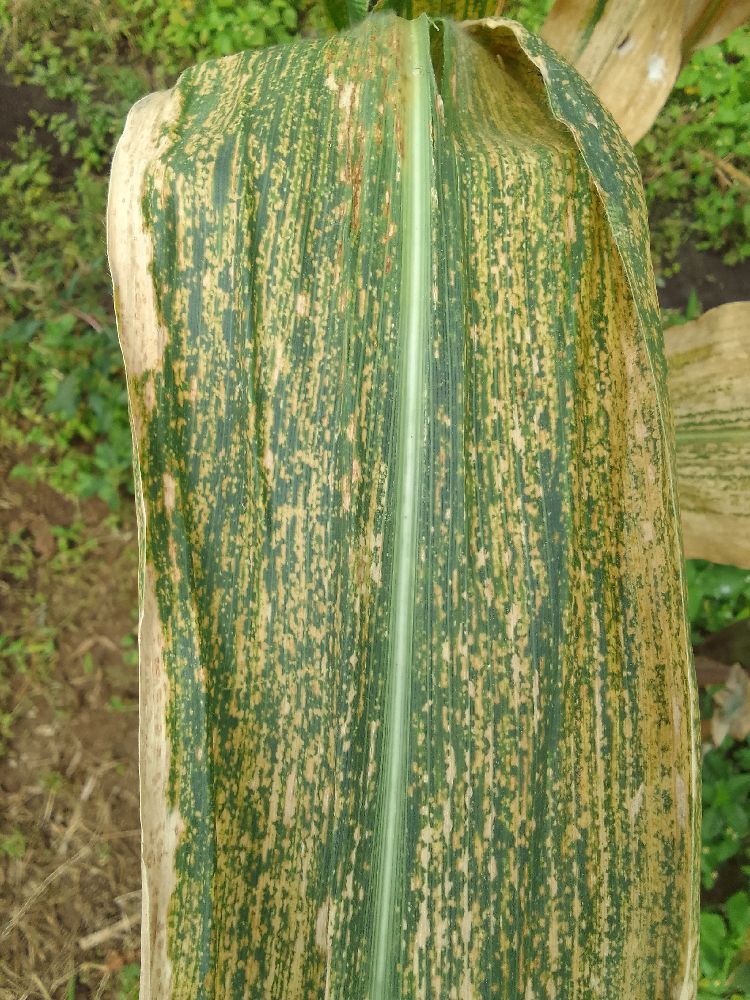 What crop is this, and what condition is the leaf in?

maize, maize lethal necrosis
